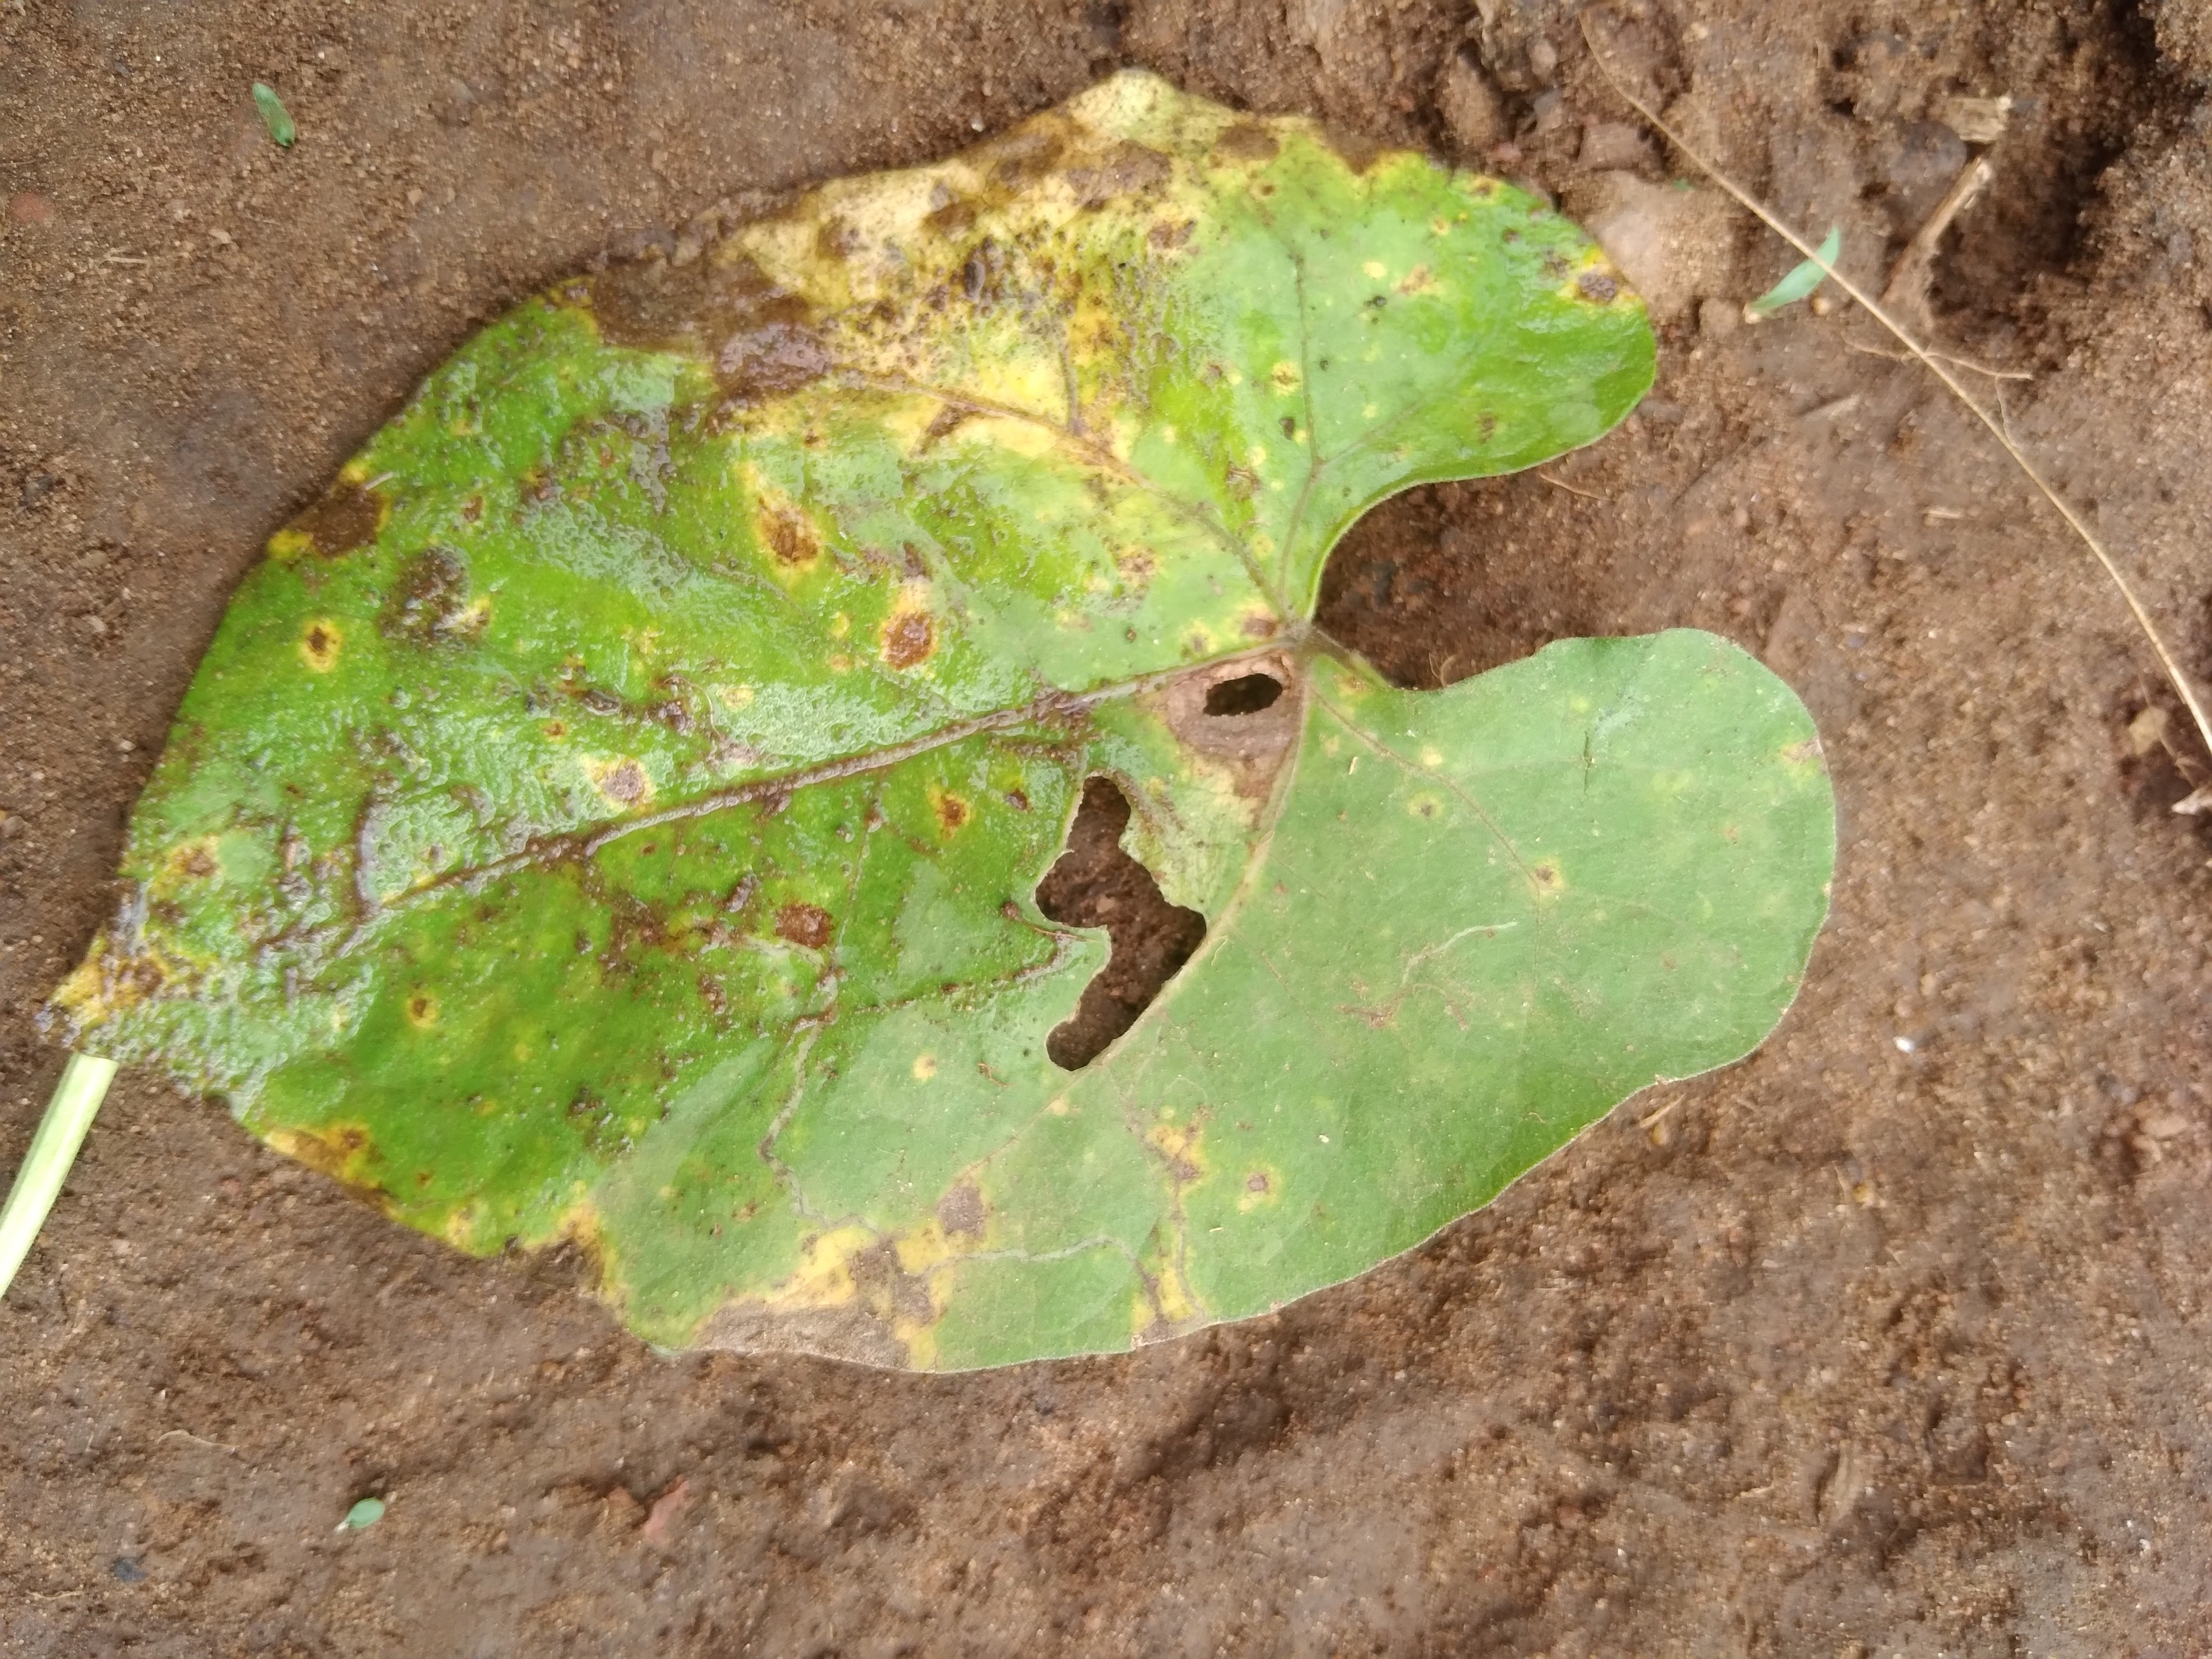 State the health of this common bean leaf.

rust
